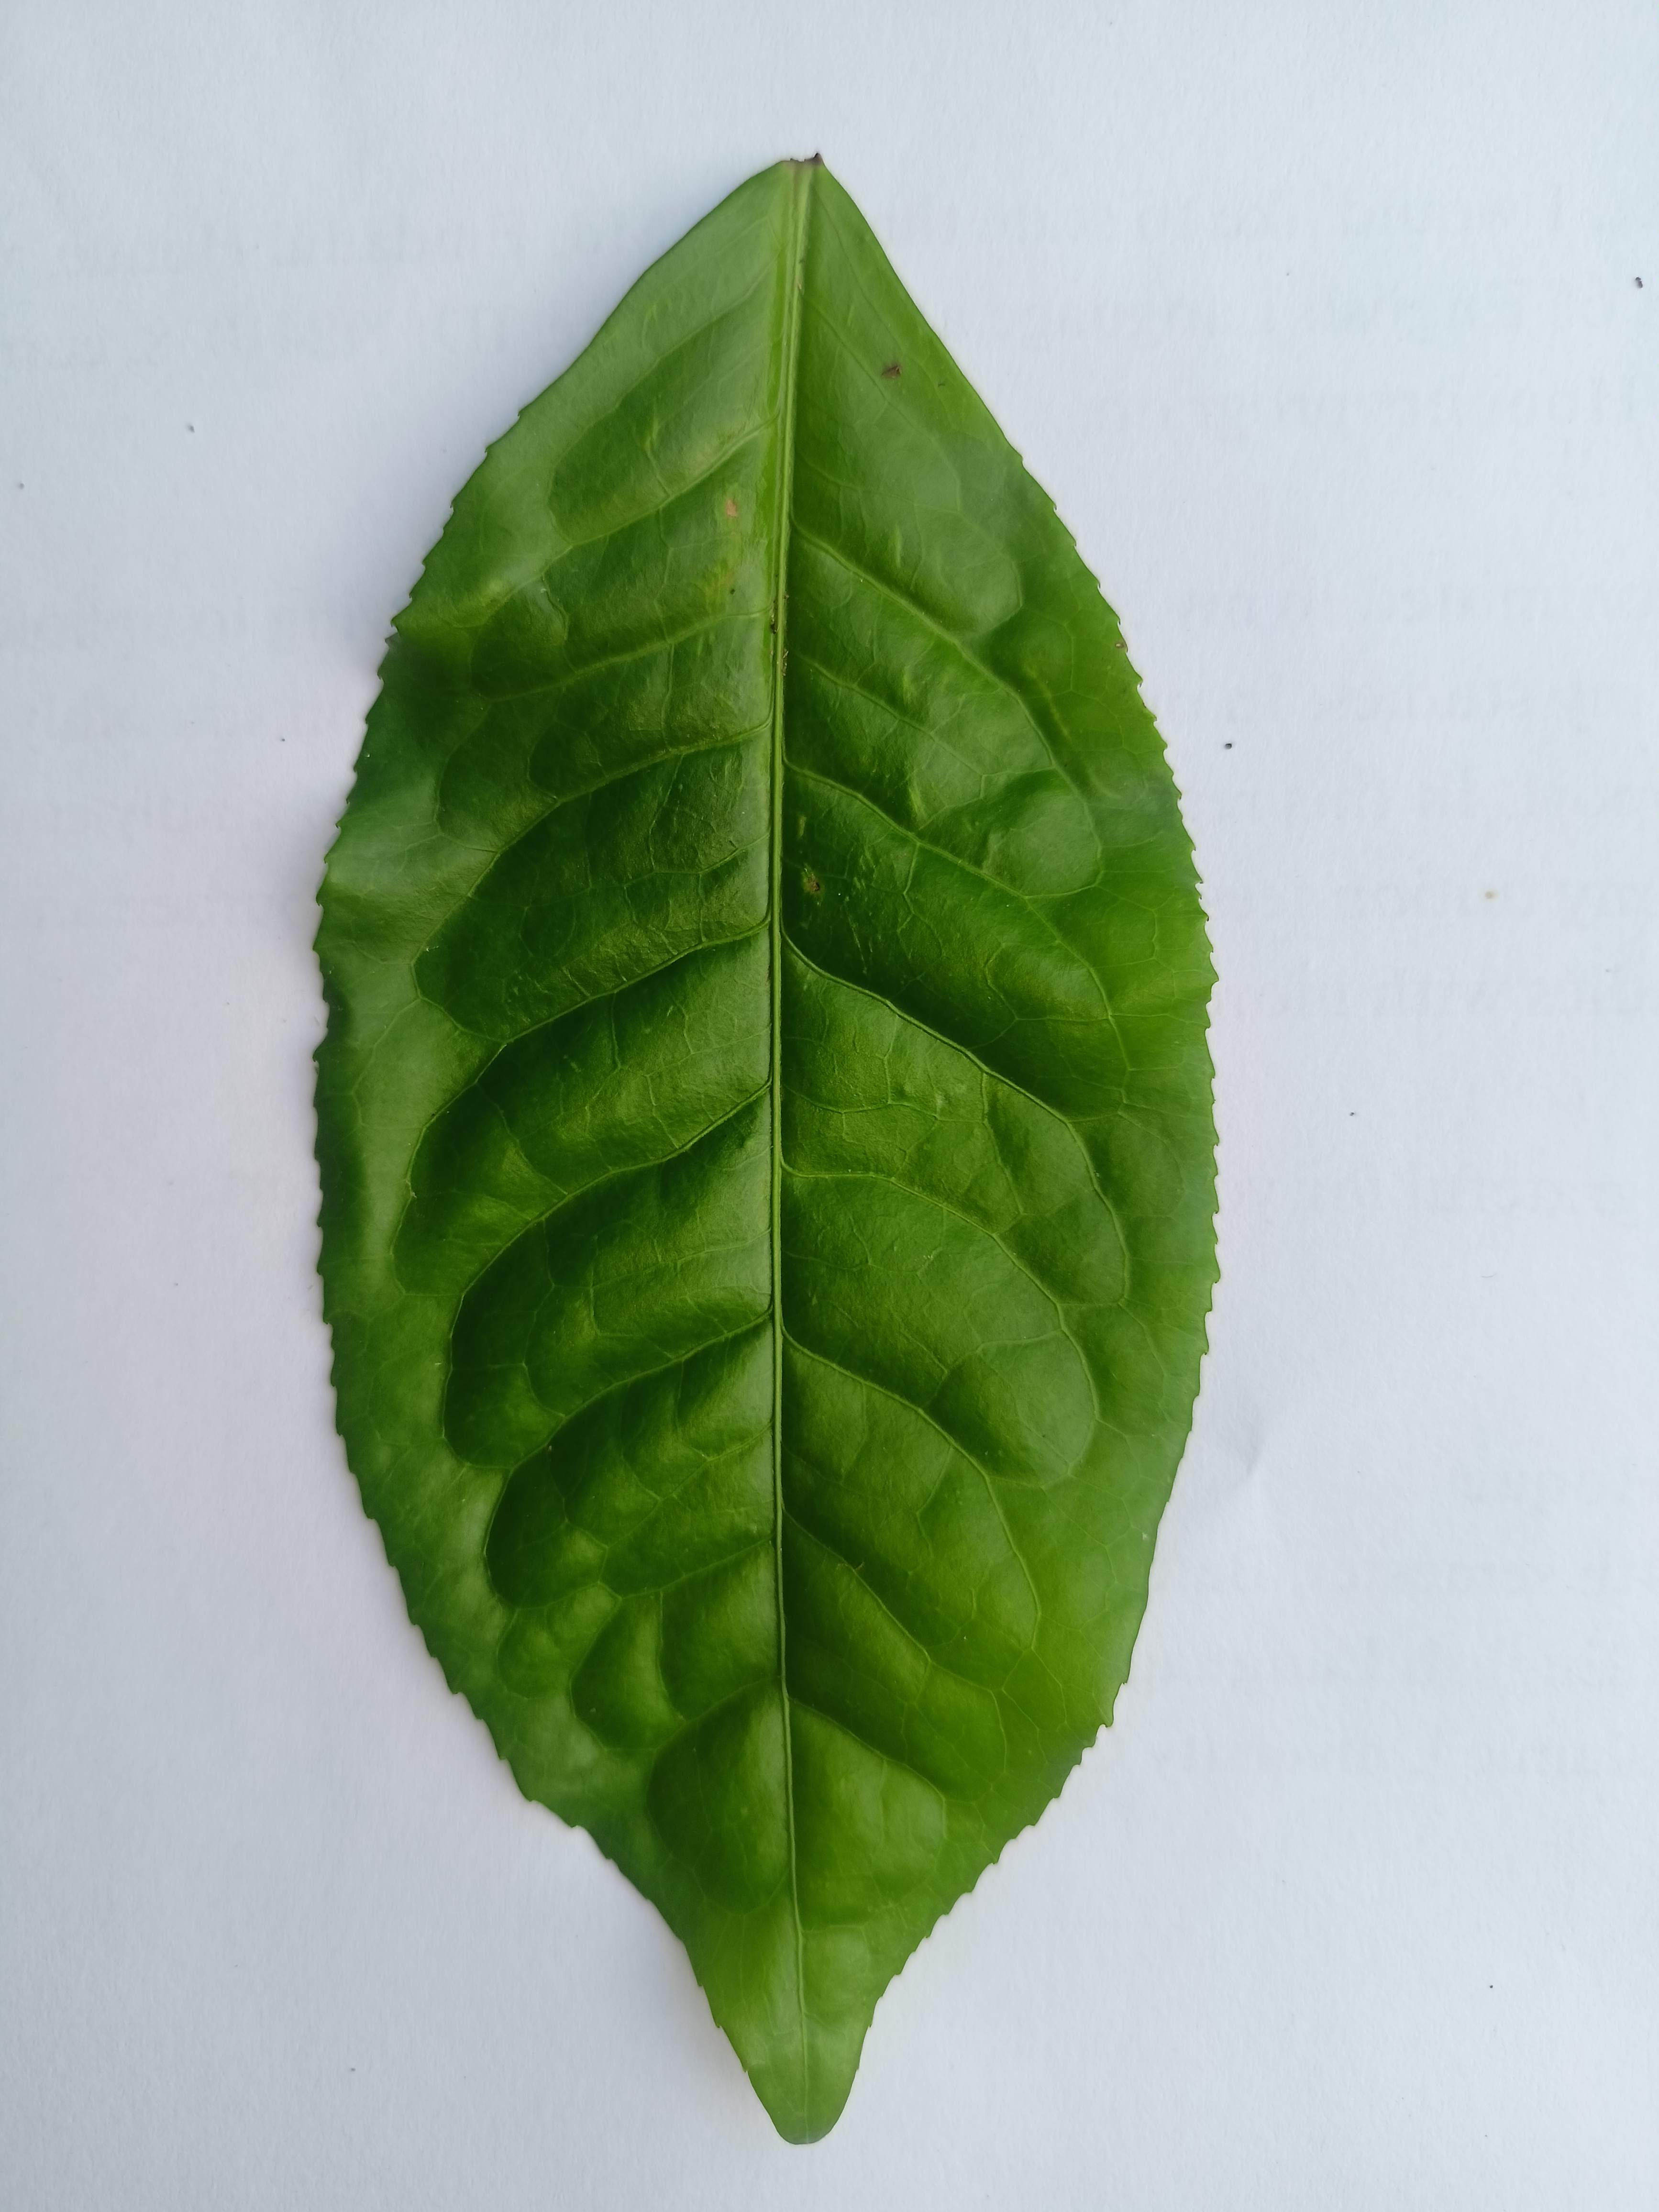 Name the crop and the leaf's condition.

tea, healthy
